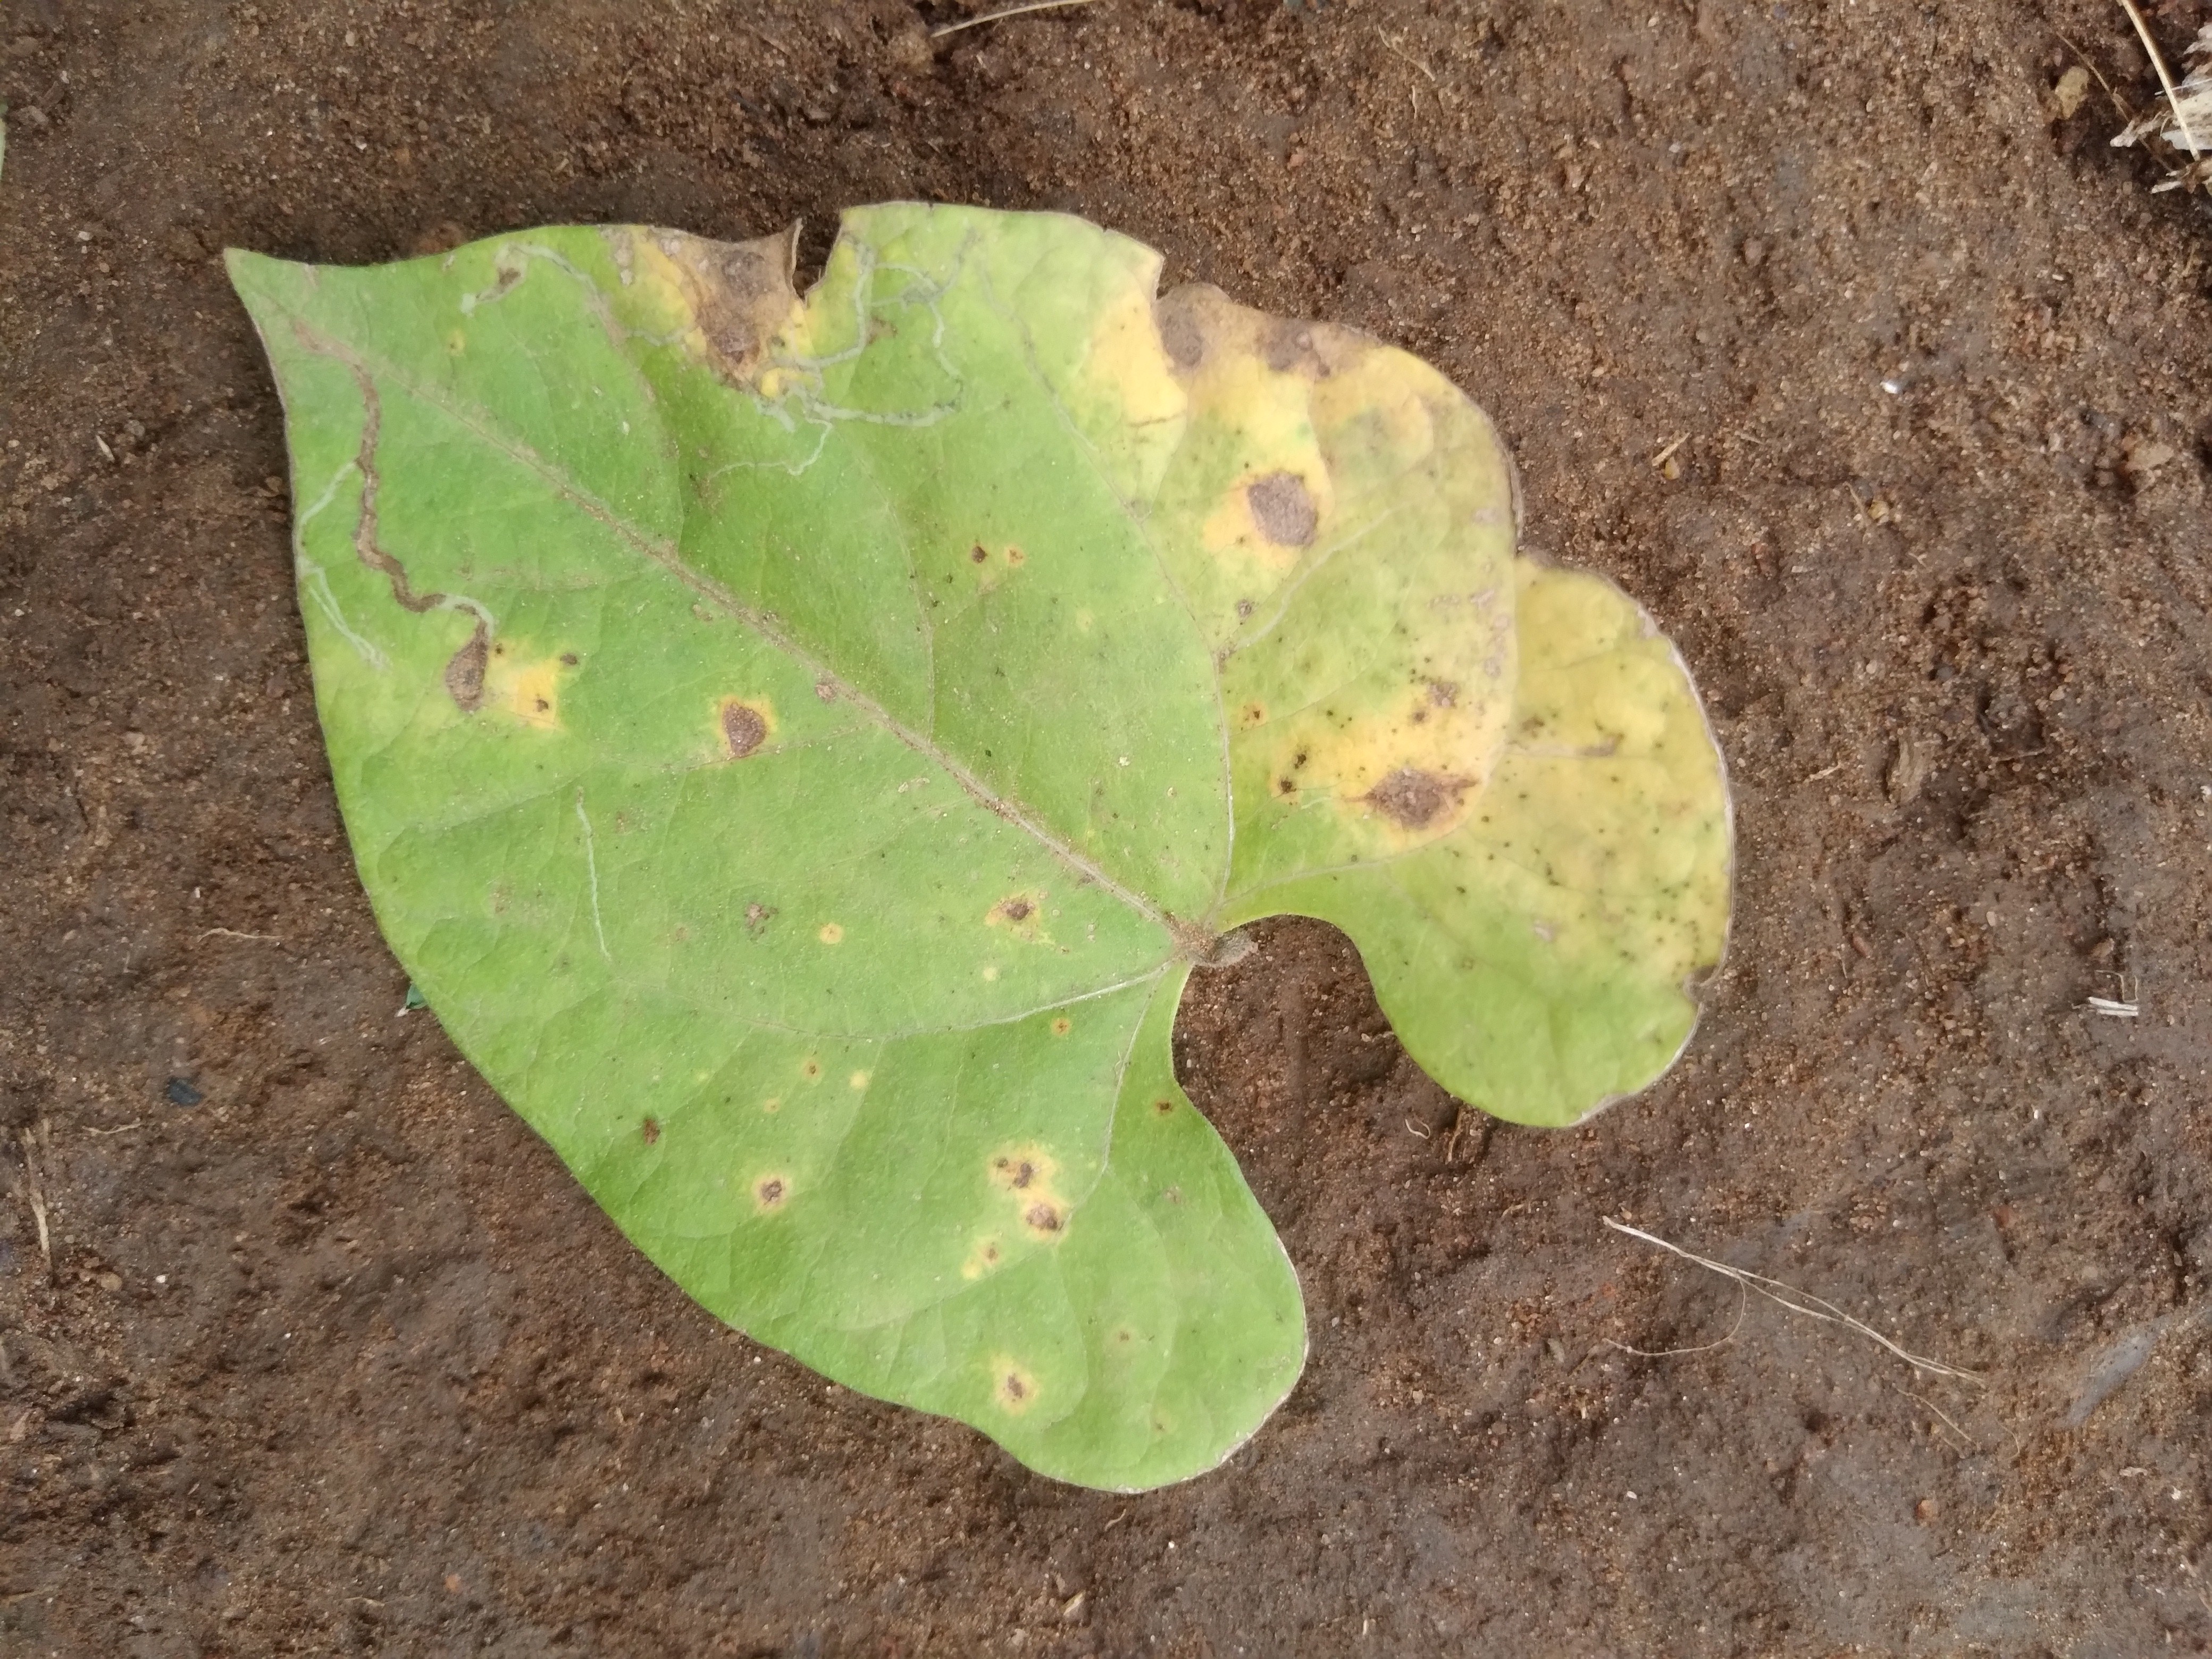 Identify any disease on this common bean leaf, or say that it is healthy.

rust
